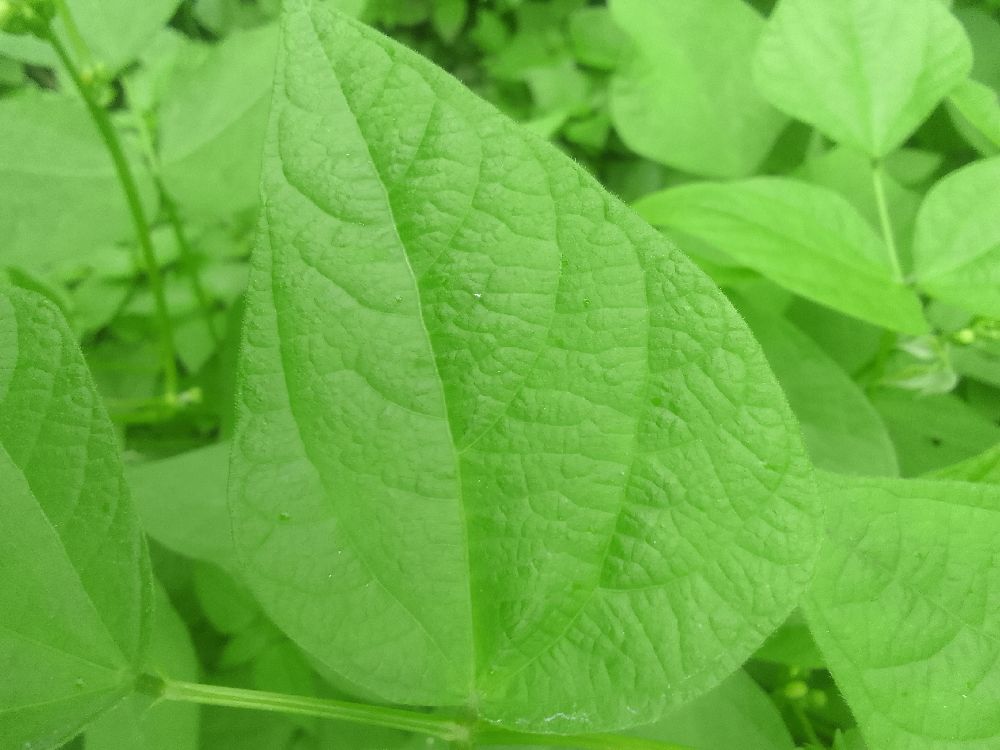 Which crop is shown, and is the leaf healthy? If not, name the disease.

common bean, healthy
